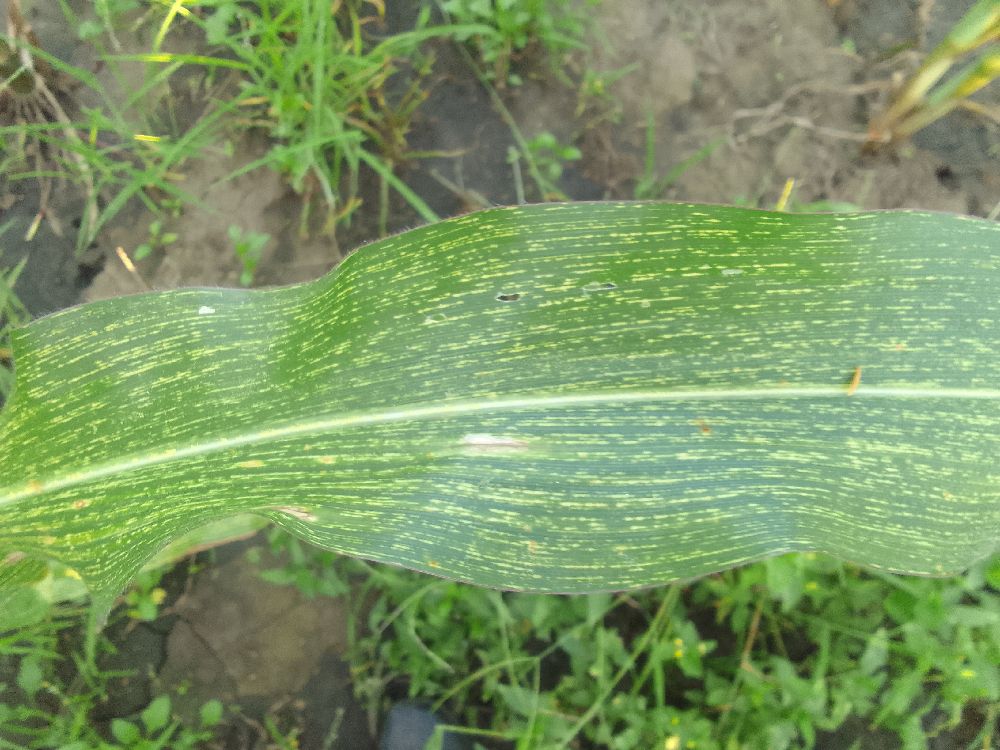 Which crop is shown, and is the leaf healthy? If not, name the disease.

maize, maize streak virus
